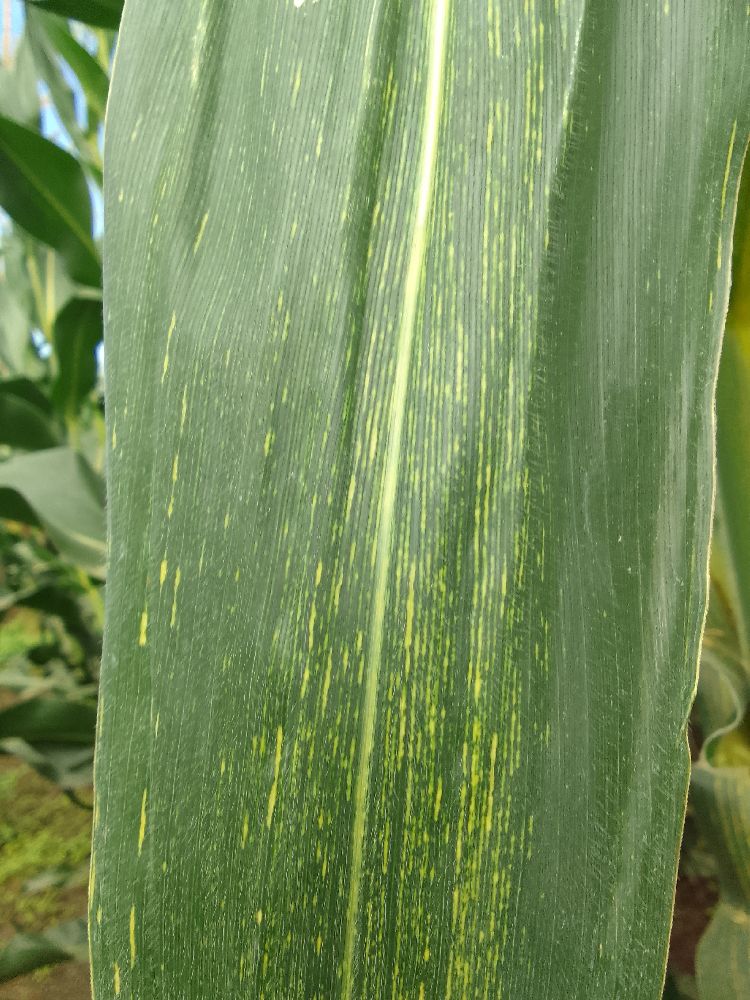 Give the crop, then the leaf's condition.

maize, maize streak virus
